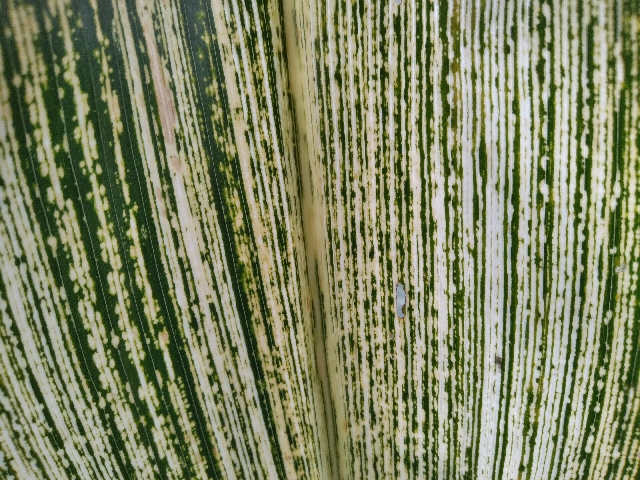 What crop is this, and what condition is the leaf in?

maize, maize streak virus
